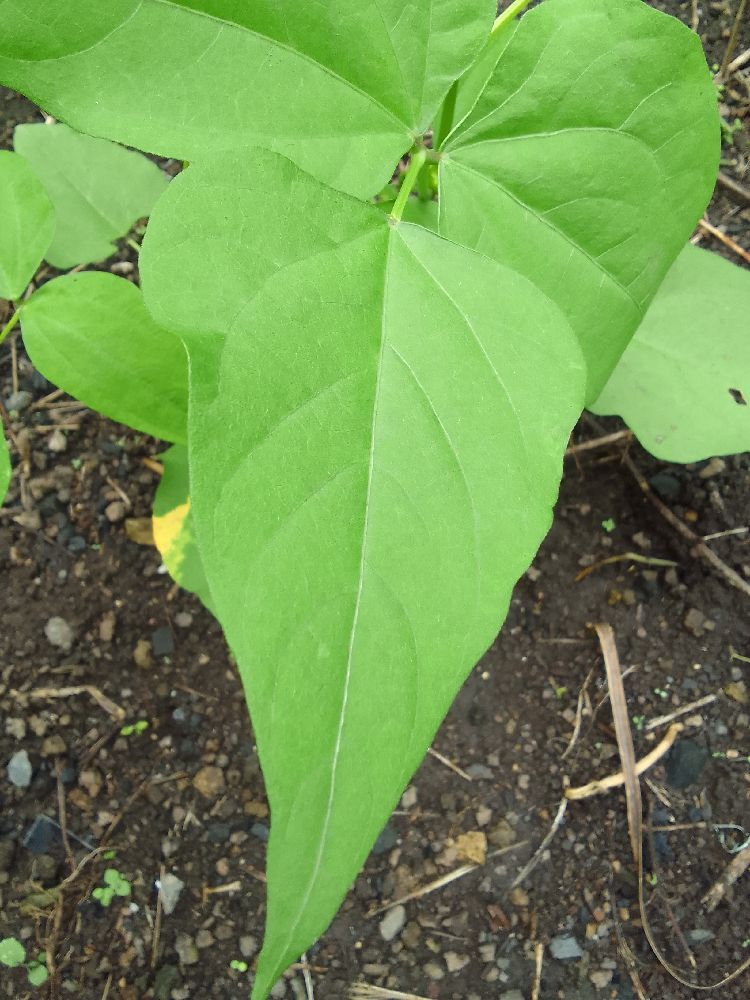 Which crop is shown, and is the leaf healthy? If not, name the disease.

common bean, healthy
